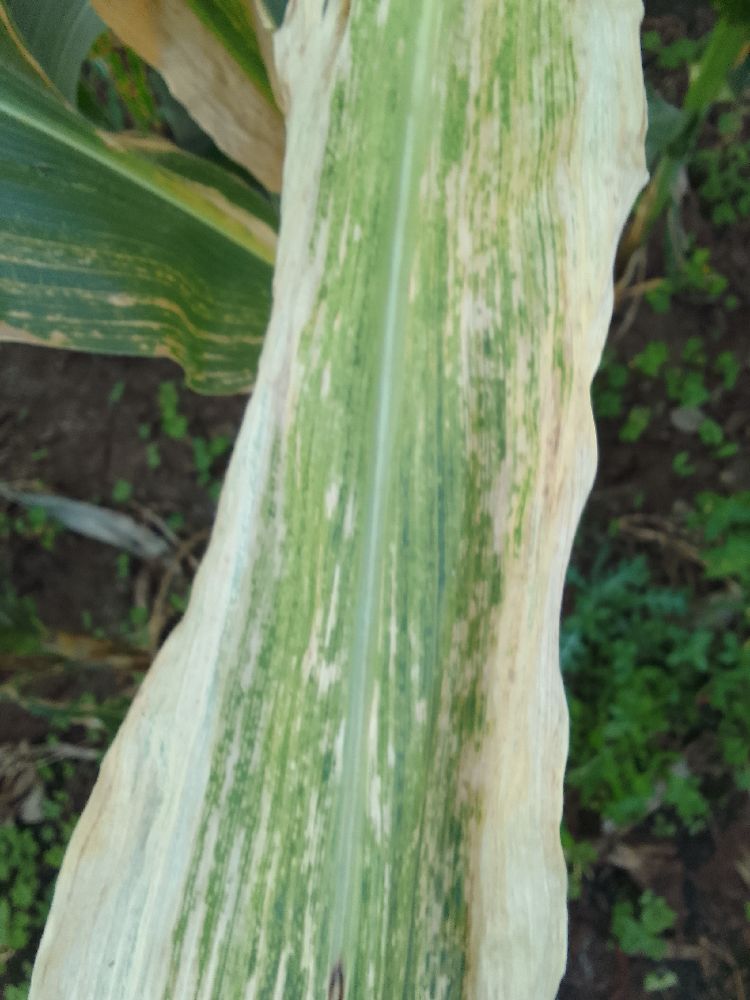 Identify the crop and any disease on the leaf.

maize, maize lethal necrosis
